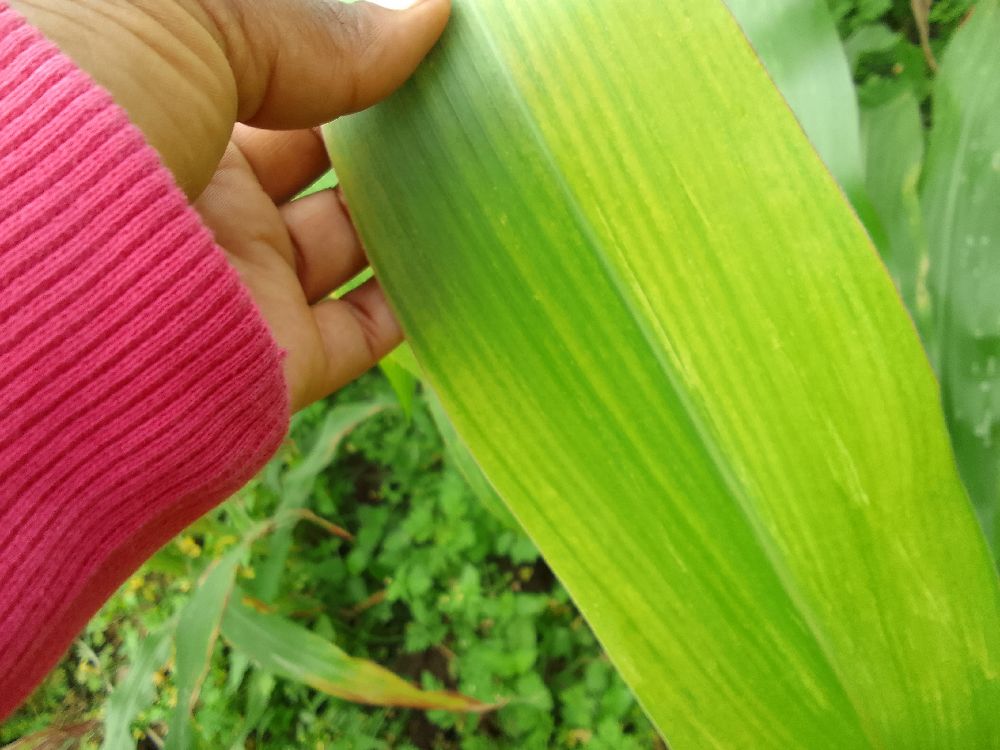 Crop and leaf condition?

maize, maize lethal necrosis
